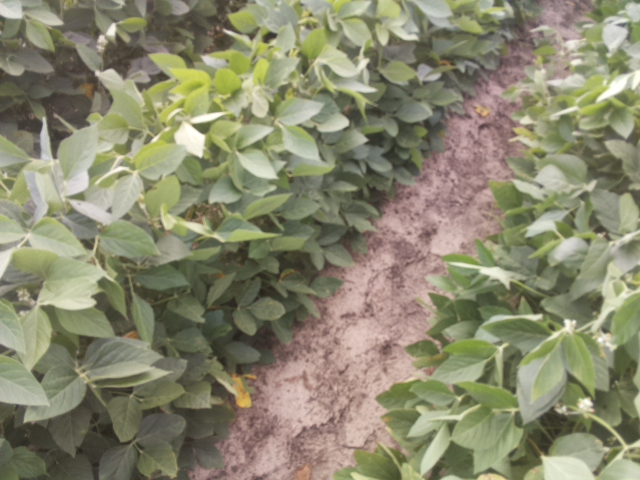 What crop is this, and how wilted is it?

soybean, leaves with no wilting
